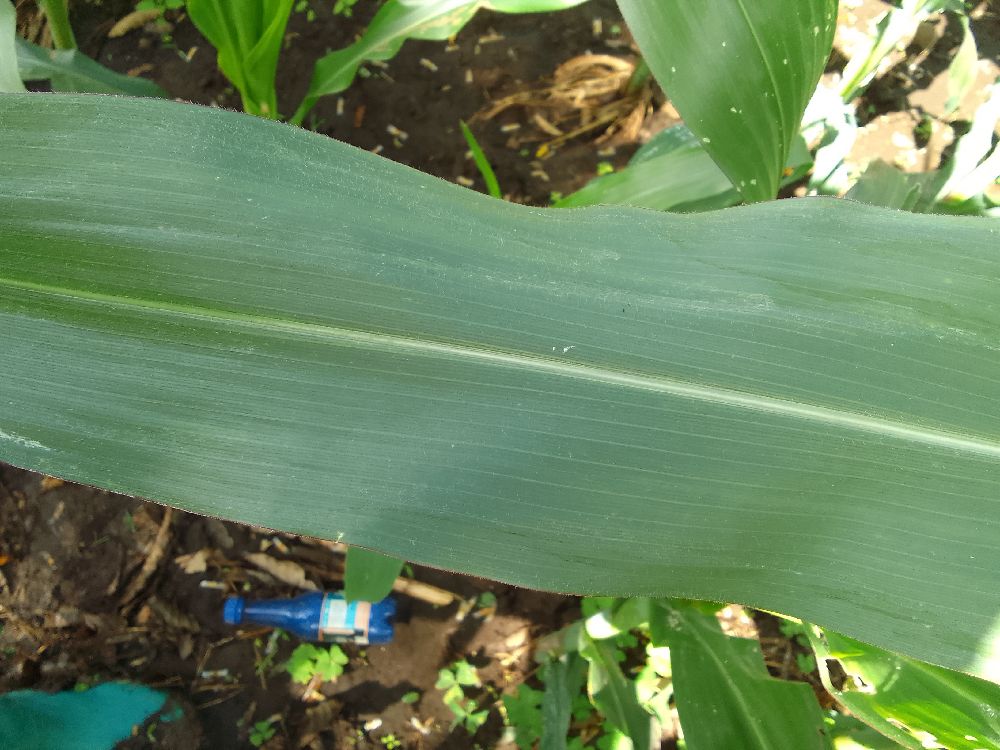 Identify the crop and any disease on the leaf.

maize, healthy
